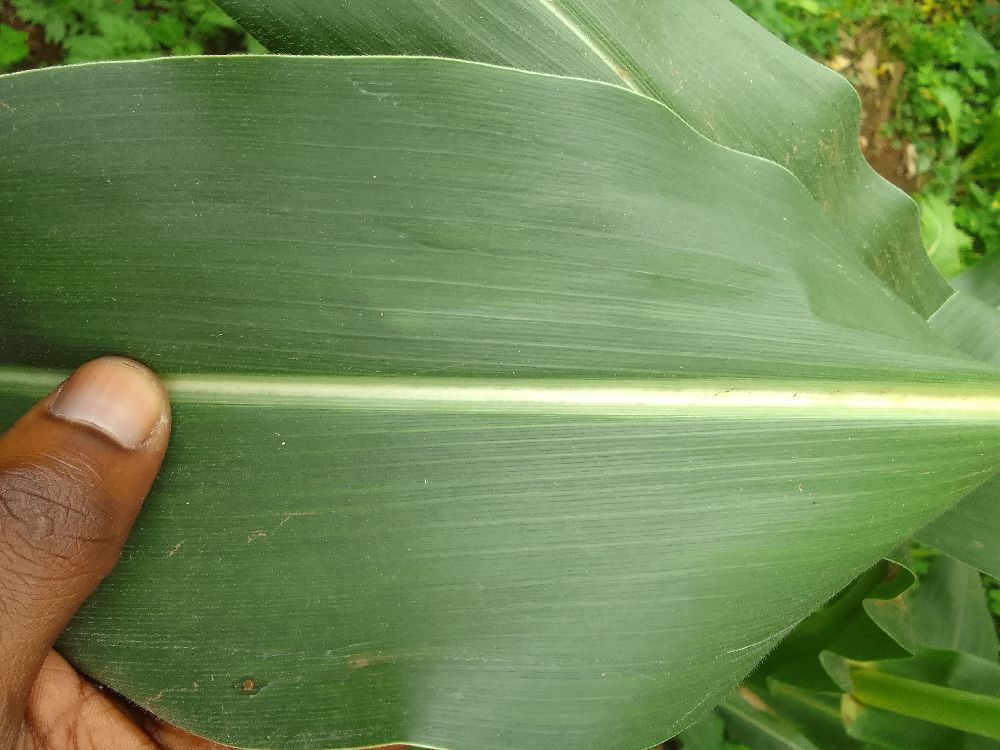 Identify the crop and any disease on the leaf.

maize, healthy
